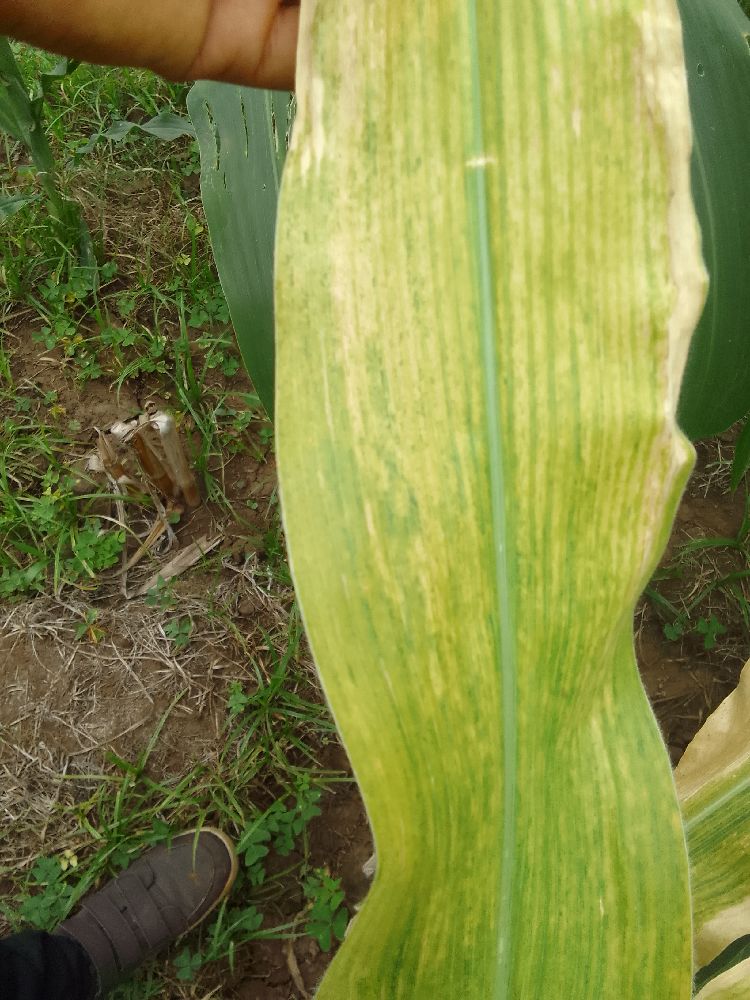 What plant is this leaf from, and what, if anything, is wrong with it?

maize, maize lethal necrosis
